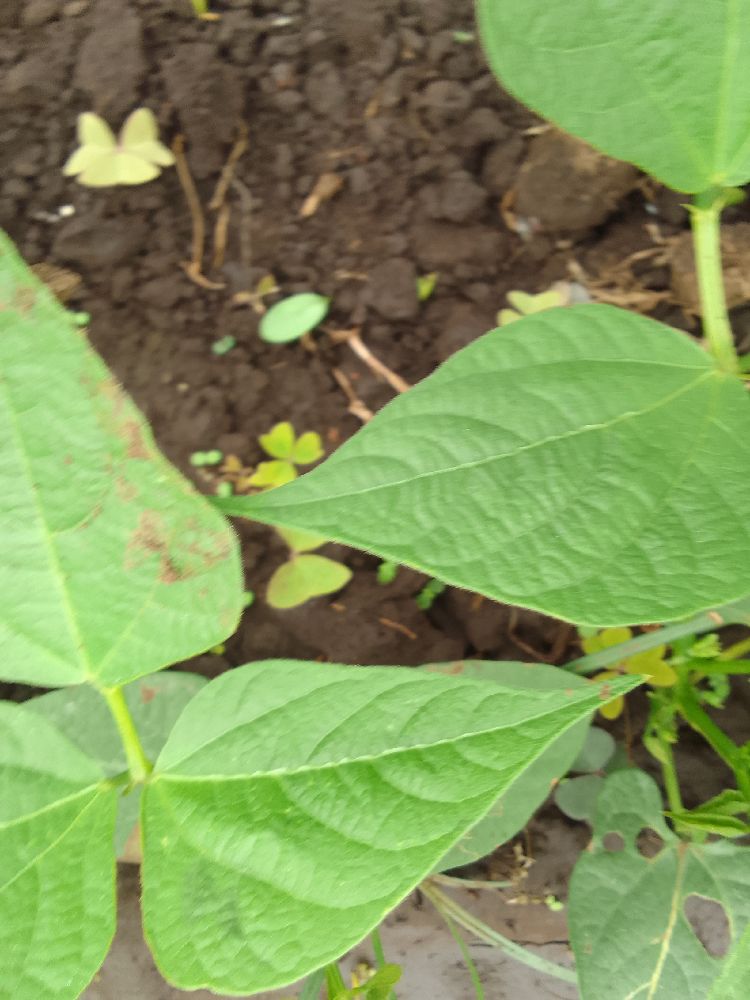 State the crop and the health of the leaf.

common bean, healthy
